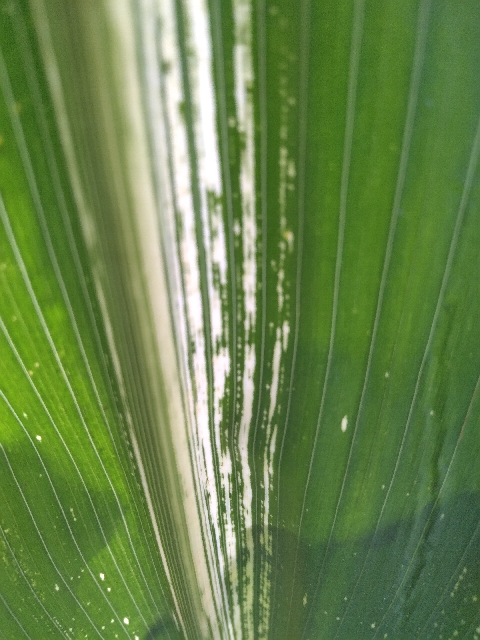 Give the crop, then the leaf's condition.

maize, maize streak virus
